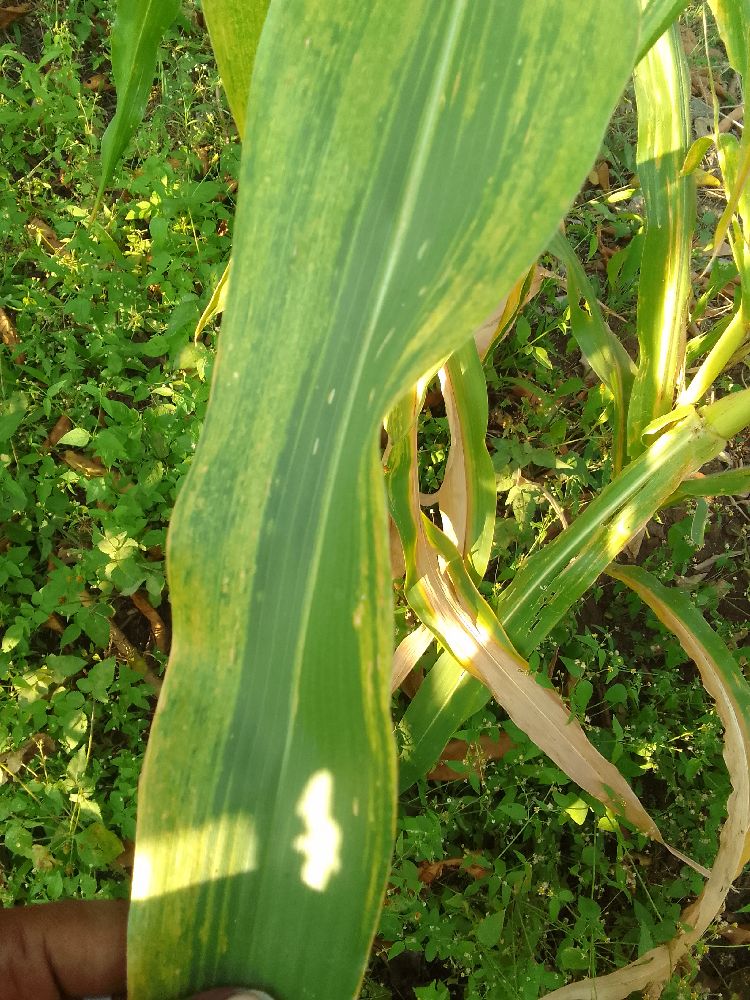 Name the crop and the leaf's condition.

maize, maize lethal necrosis
